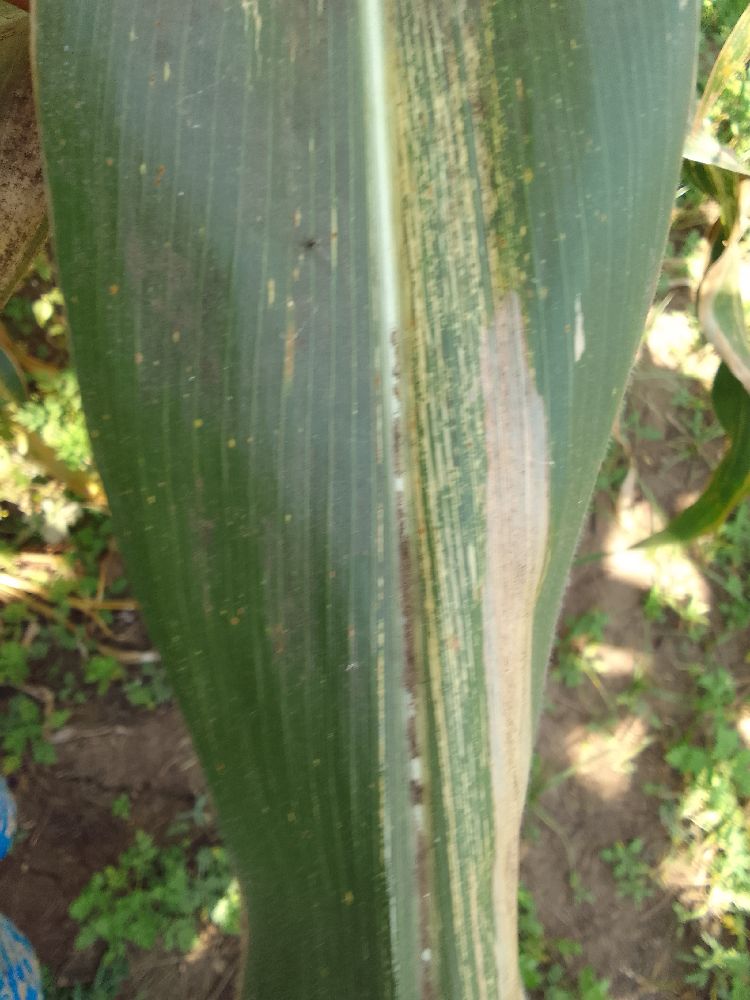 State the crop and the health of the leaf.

maize, maize streak virus
